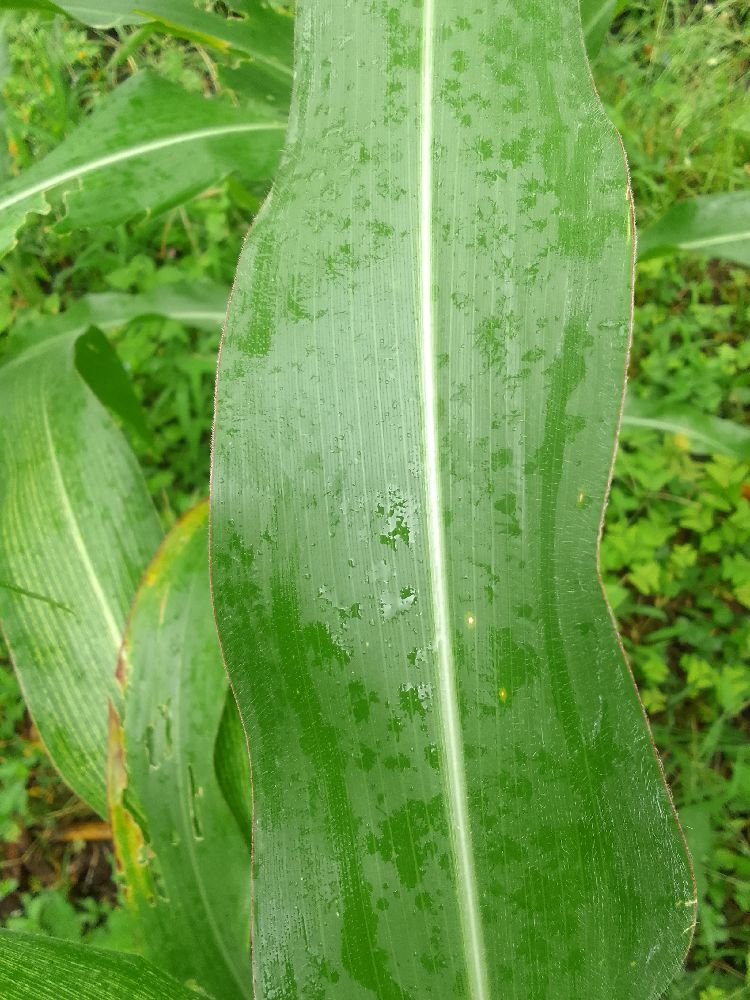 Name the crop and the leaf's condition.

maize, healthy
